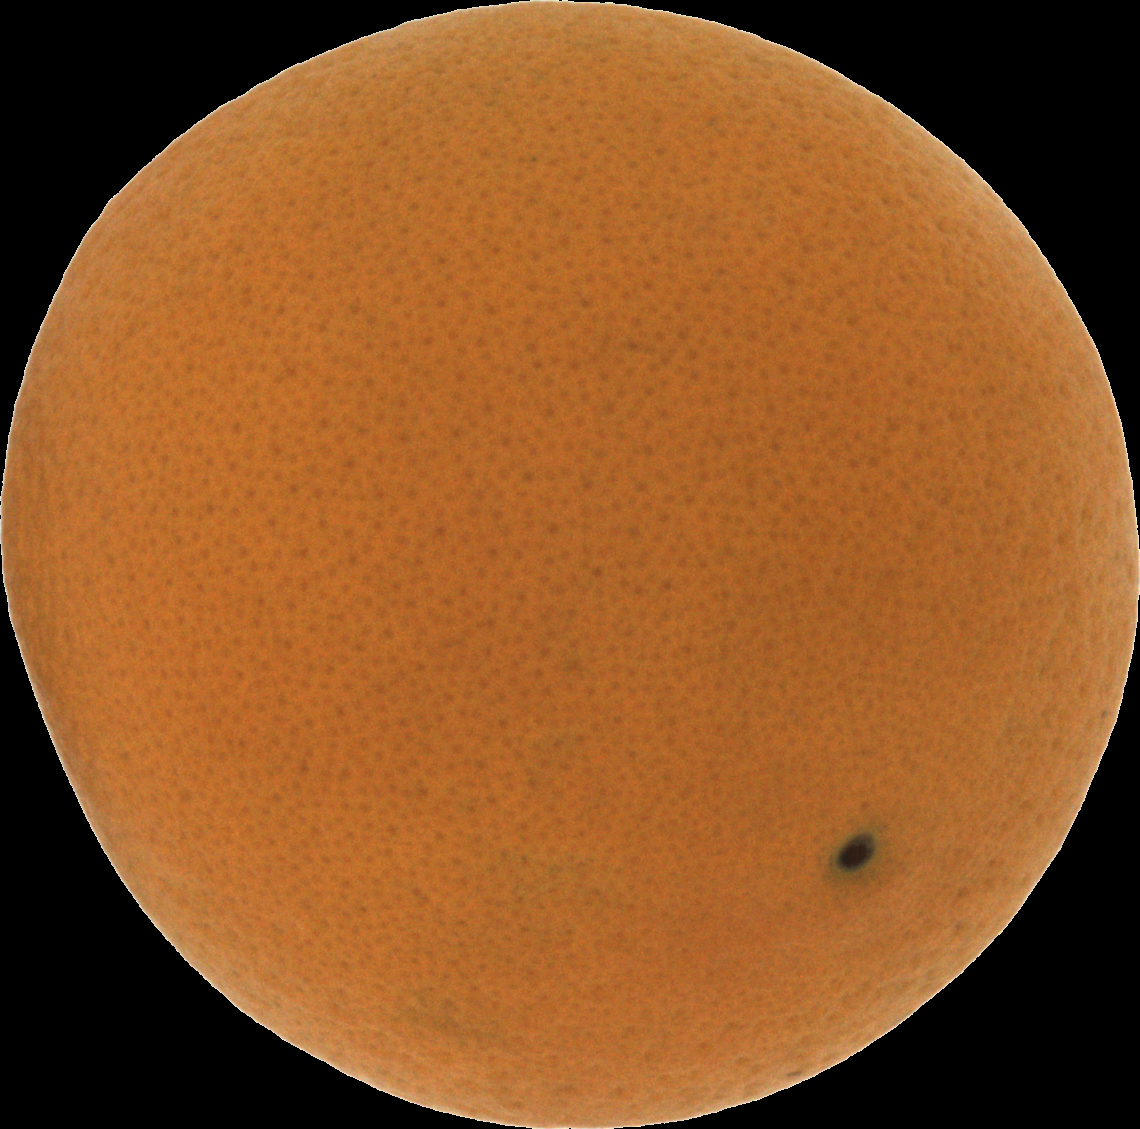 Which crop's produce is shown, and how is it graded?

orange, good
